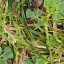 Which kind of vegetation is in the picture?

unstructured weed
